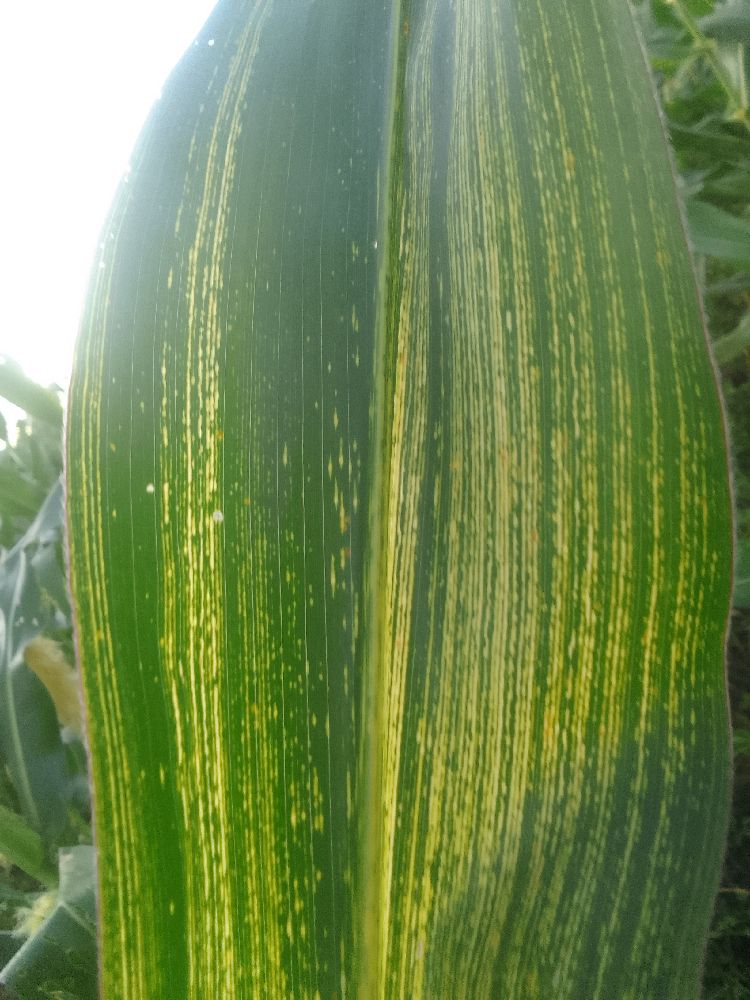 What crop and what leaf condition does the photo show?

maize, maize streak virus
